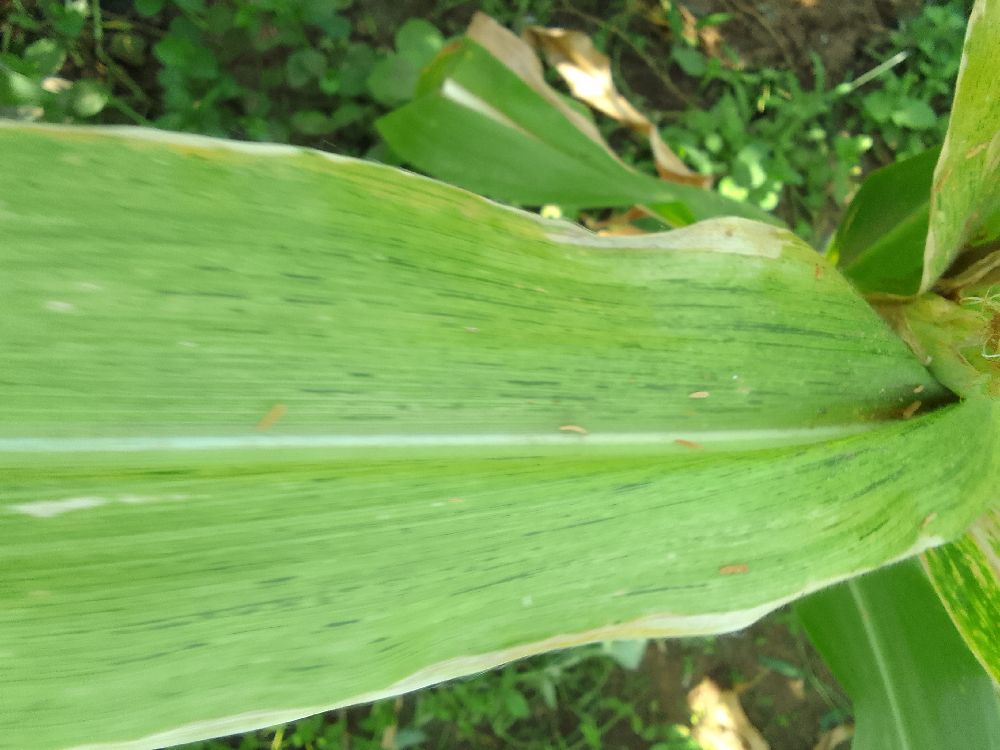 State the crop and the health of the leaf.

maize, maize lethal necrosis
